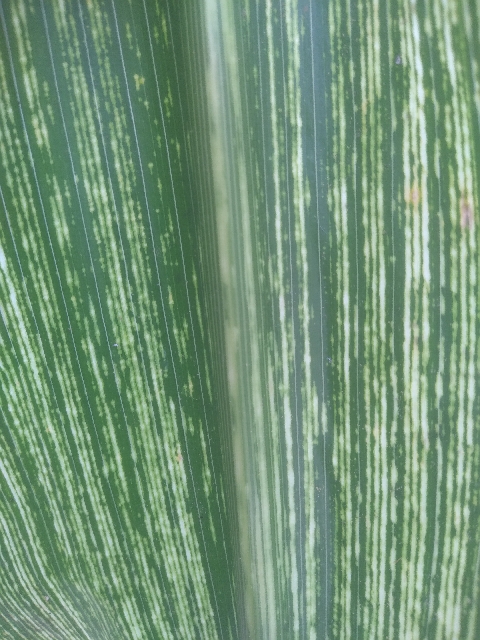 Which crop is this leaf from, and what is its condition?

maize, maize streak virus
